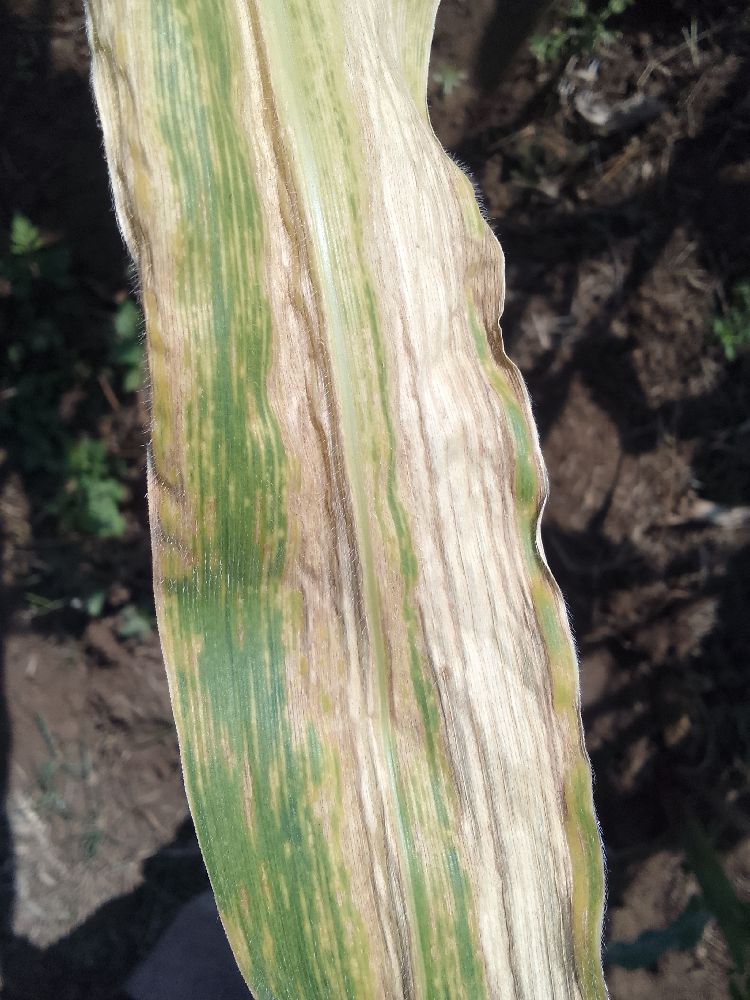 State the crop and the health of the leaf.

maize, maize lethal necrosis
